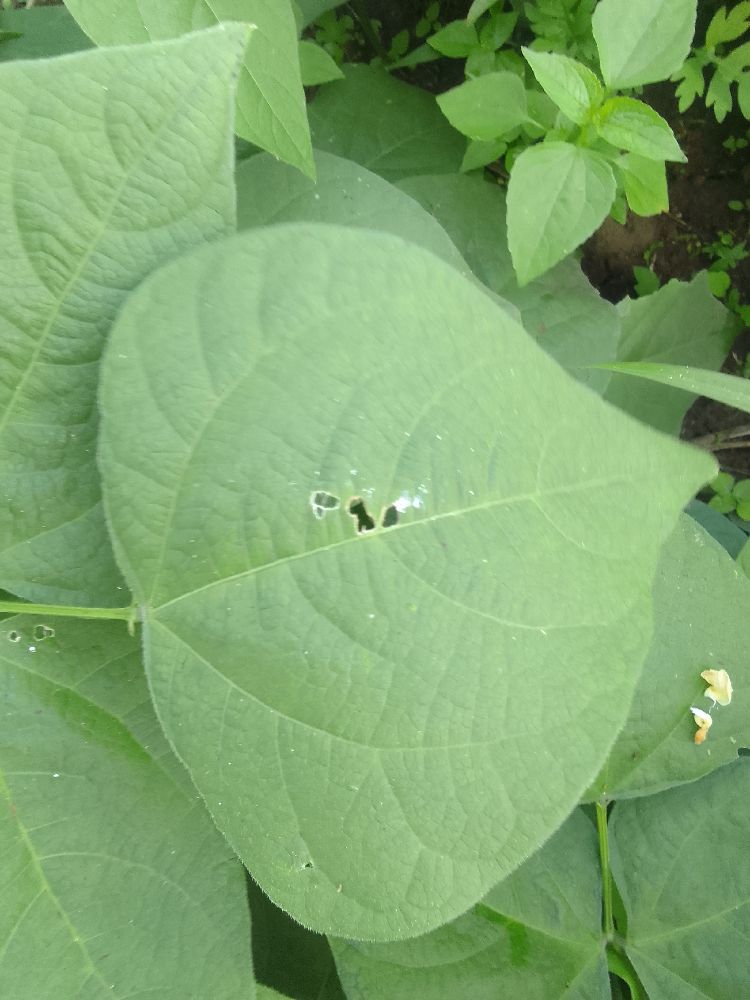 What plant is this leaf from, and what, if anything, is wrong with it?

common bean, healthy
